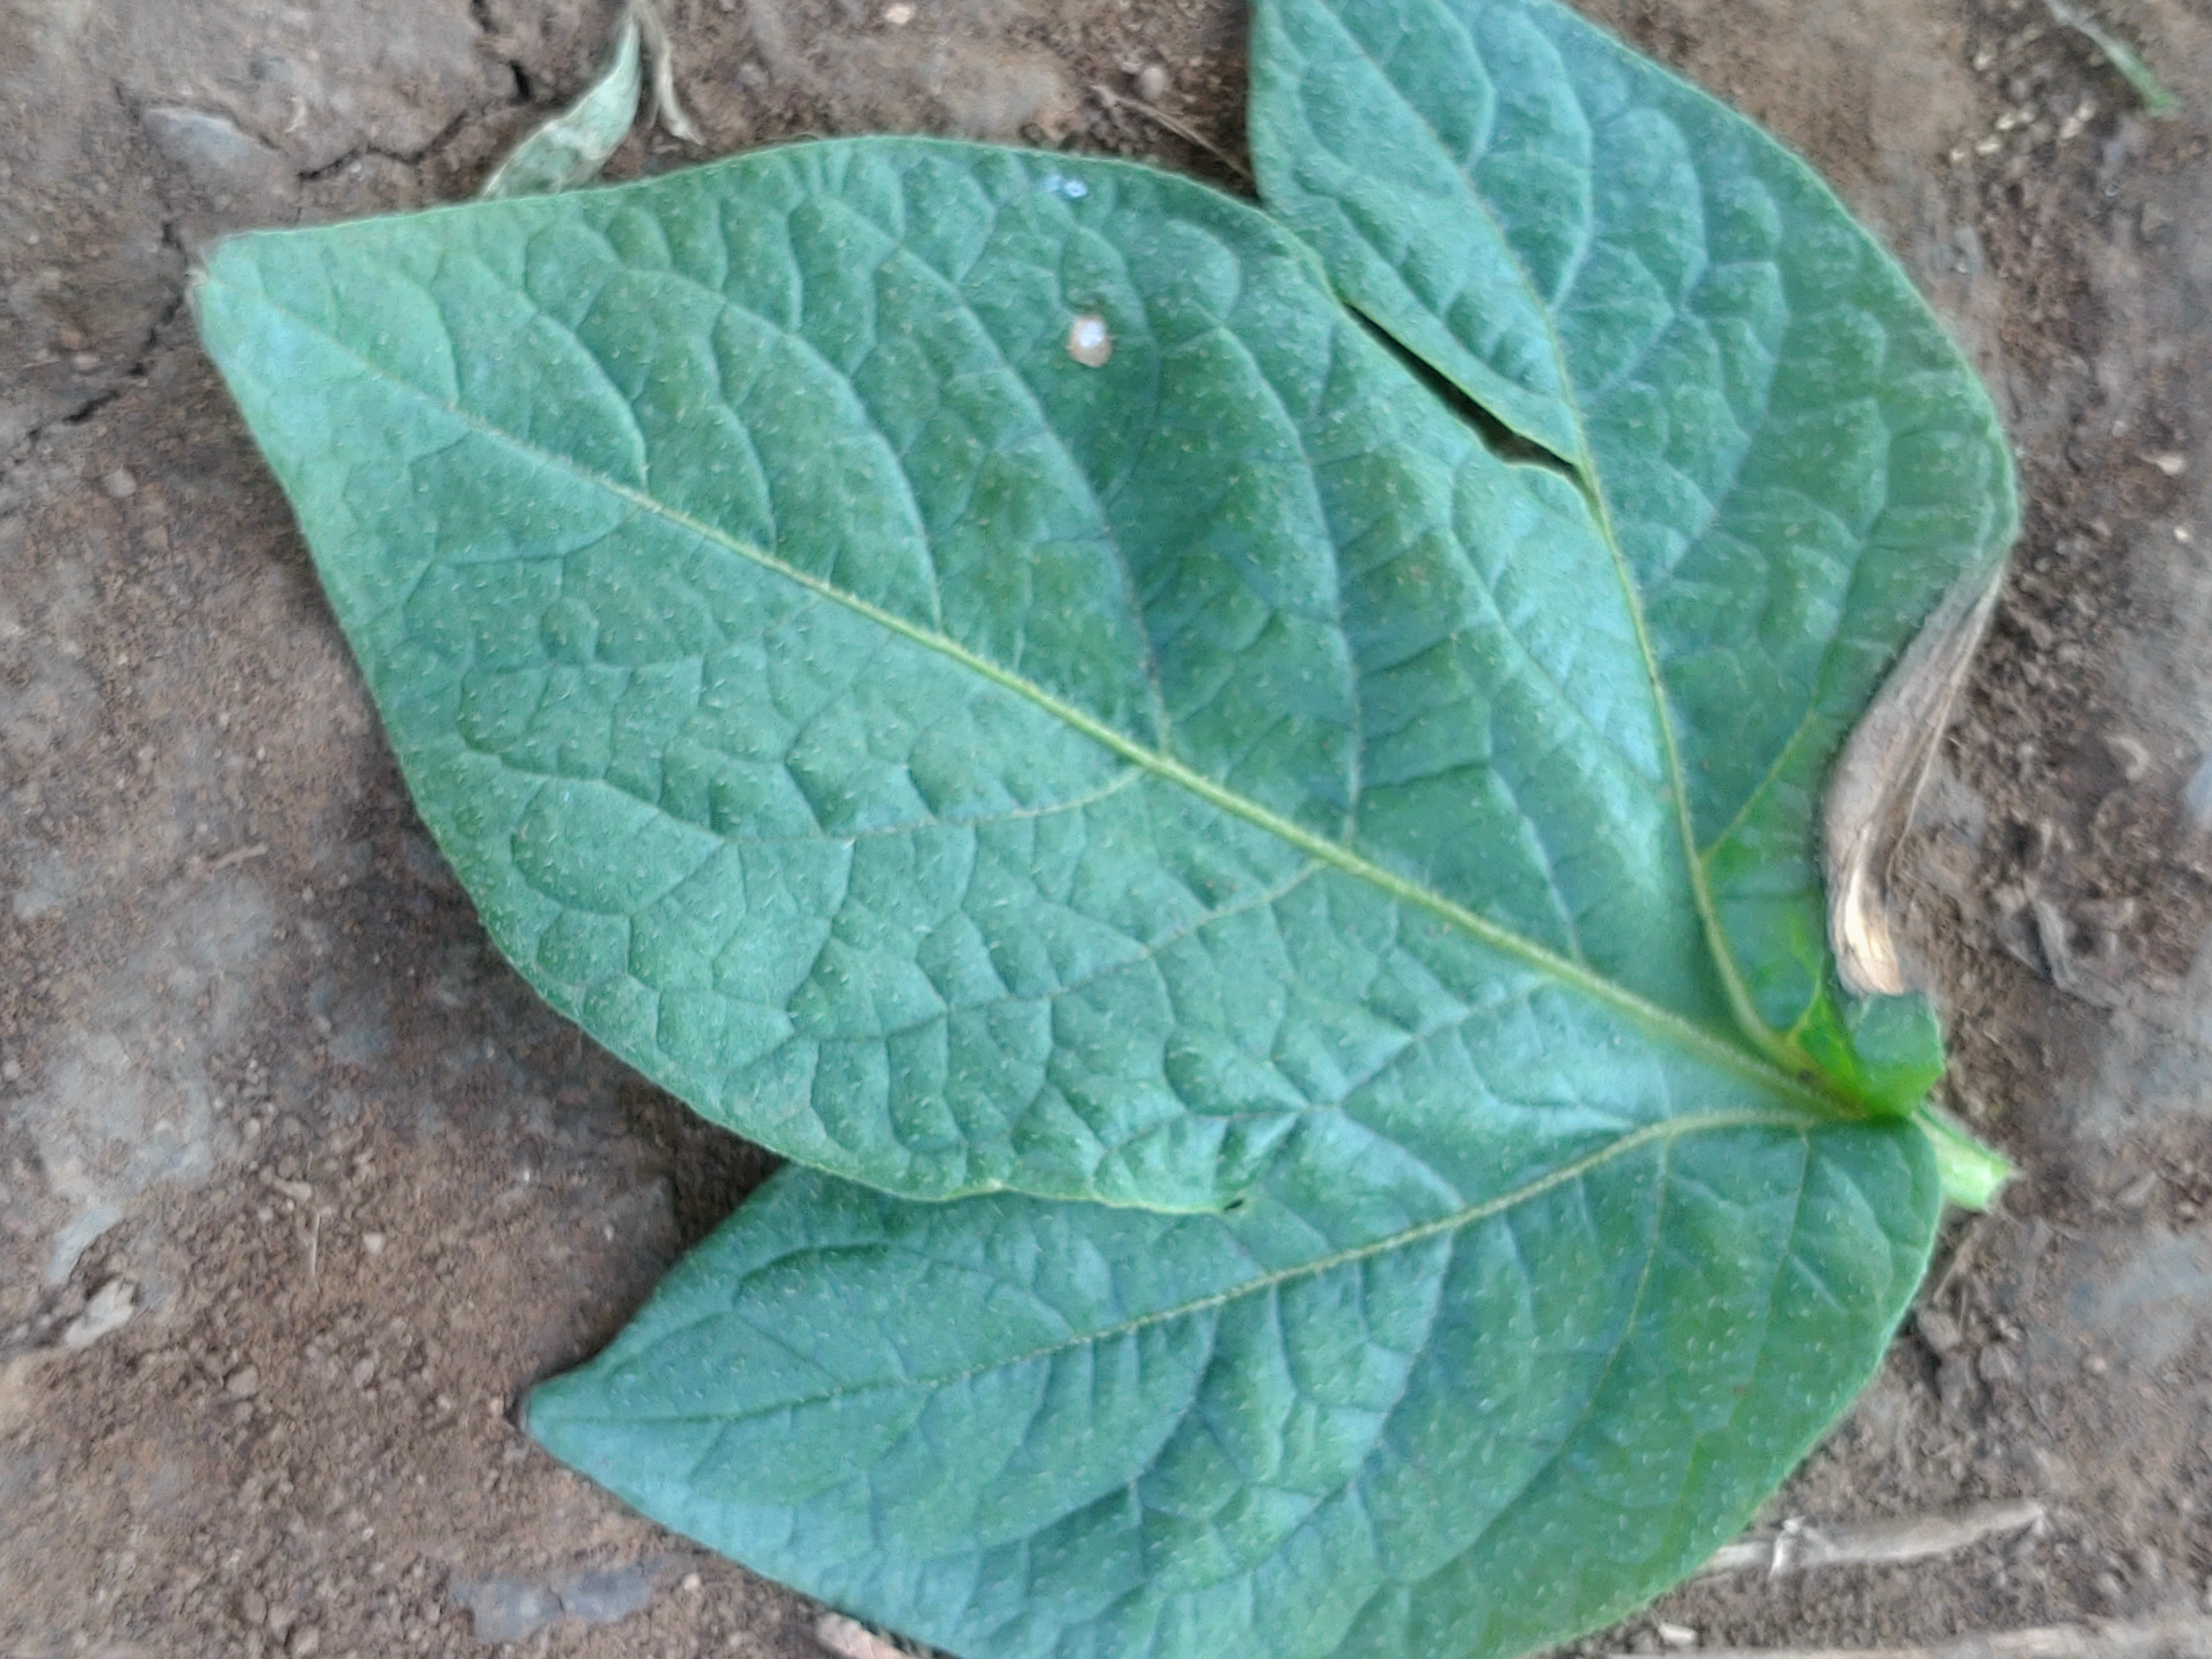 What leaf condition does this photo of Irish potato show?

early blight
